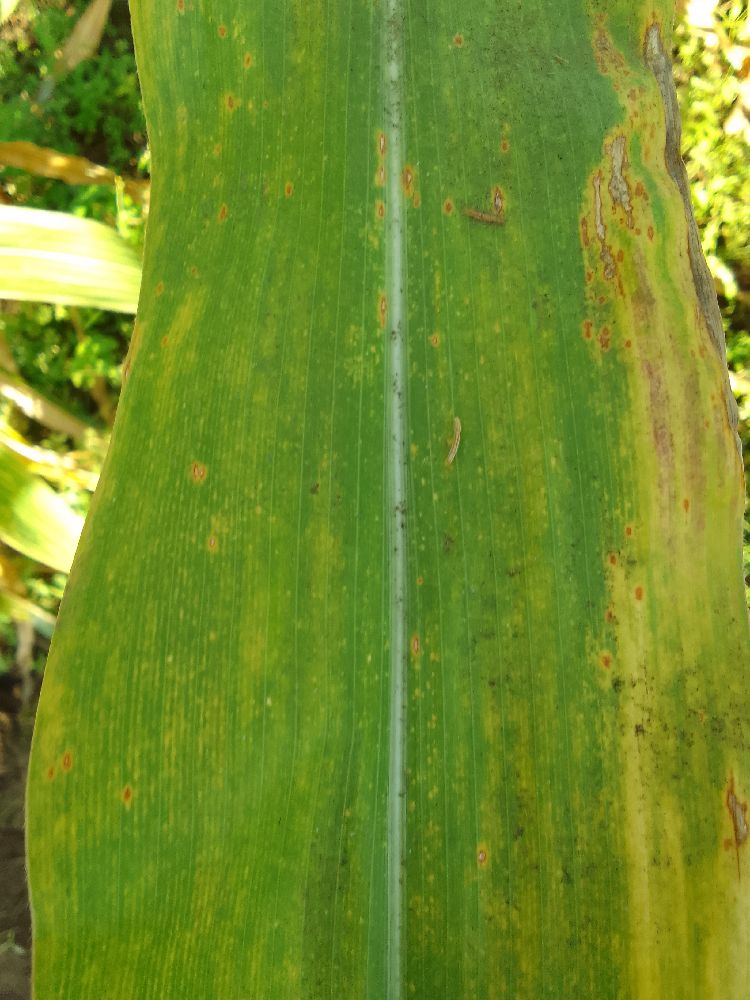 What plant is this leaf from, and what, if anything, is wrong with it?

maize, maize lethal necrosis
